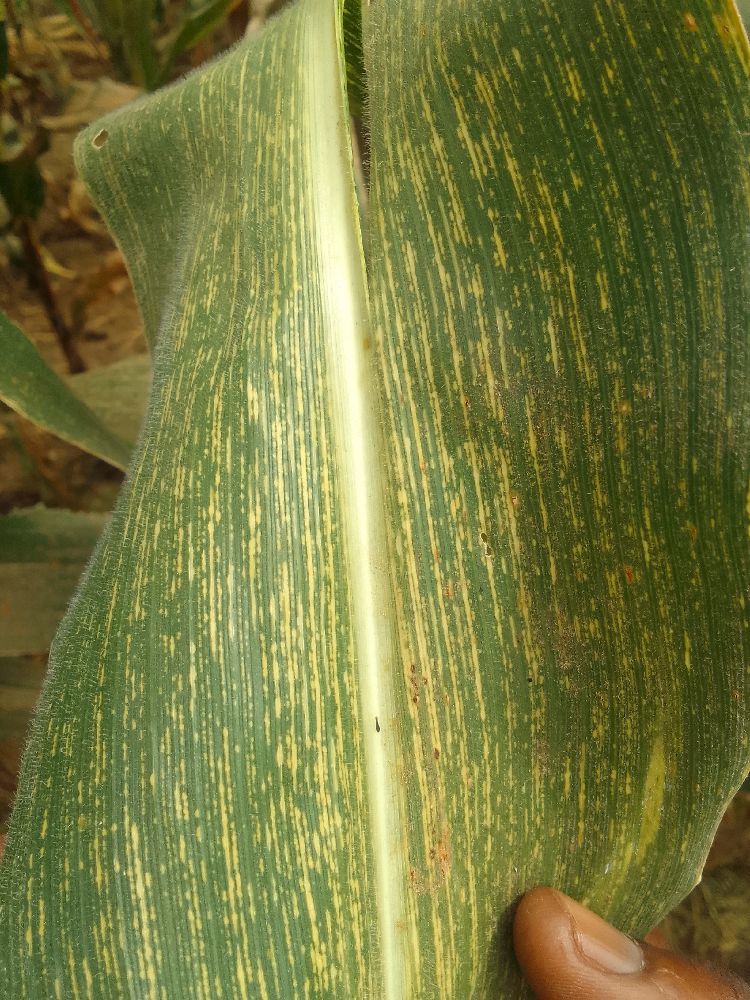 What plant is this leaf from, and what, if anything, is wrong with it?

maize, maize streak virus
